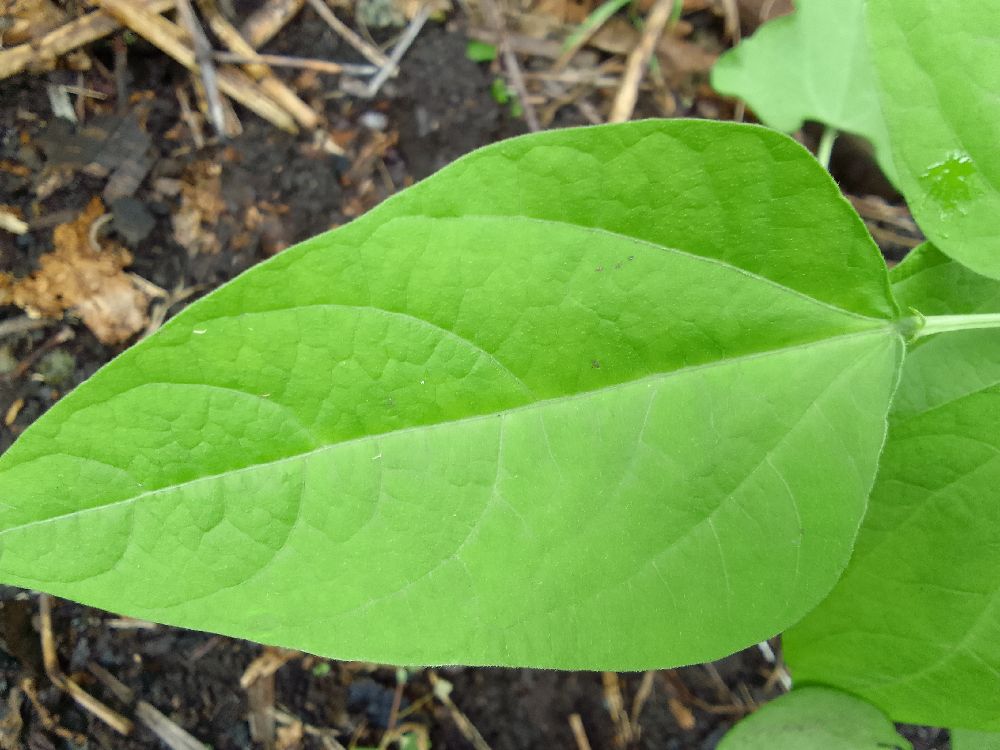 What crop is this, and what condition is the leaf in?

common bean, healthy
